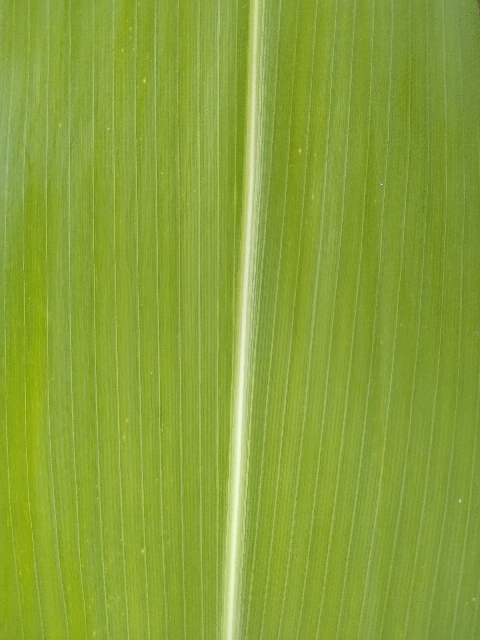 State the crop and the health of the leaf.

maize, healthy
